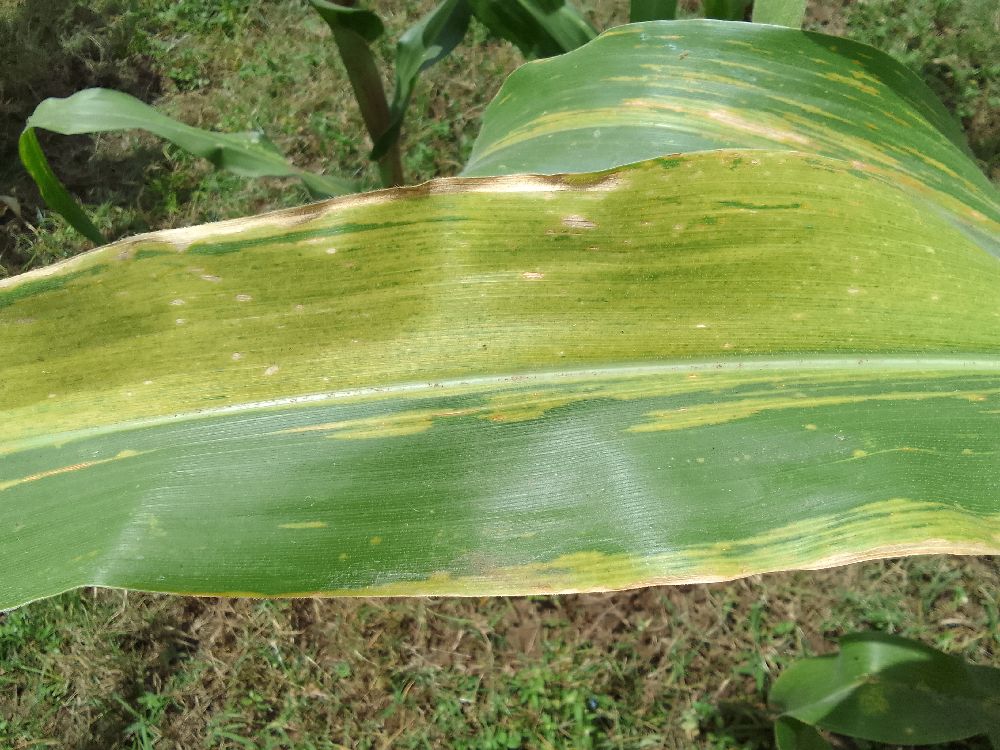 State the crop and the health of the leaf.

maize, maize lethal necrosis
